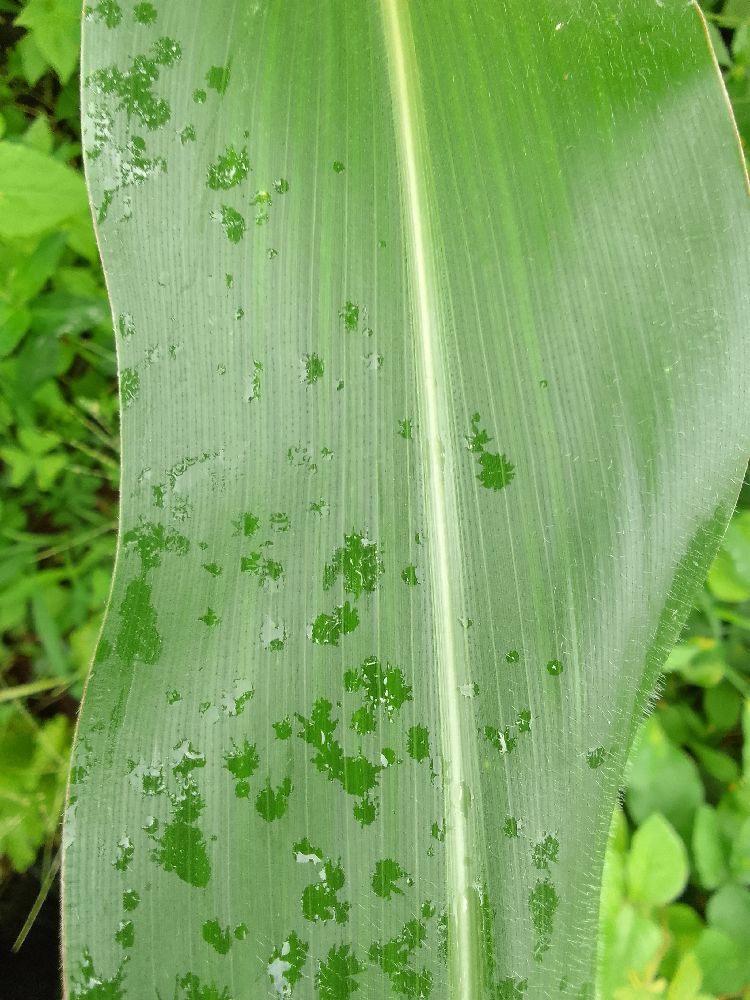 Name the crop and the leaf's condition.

maize, healthy
